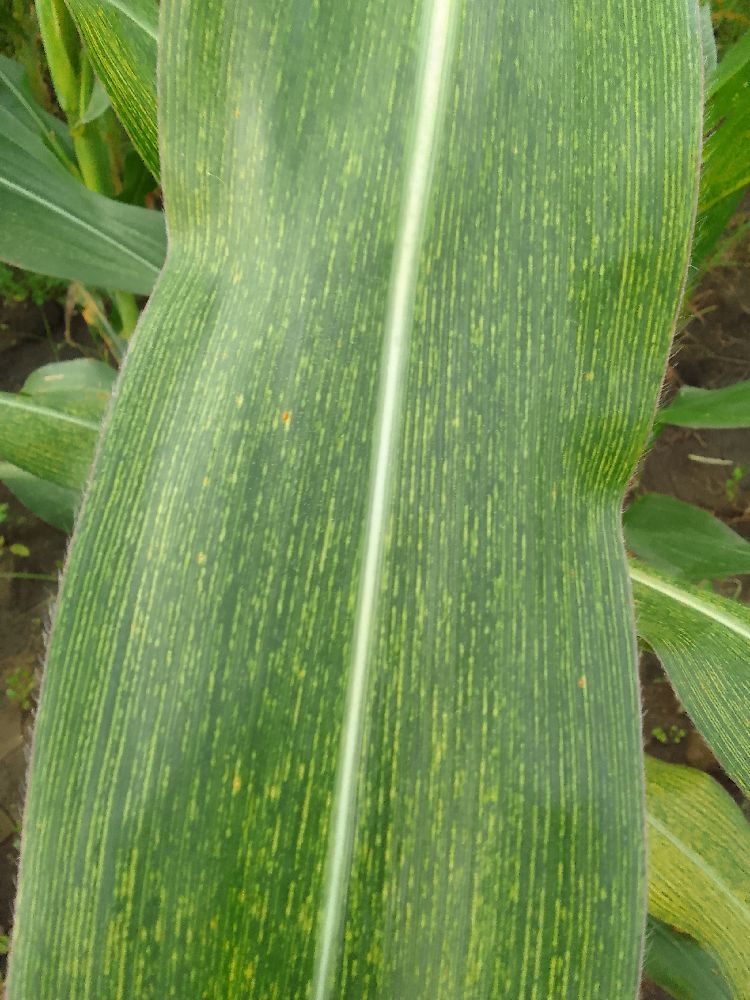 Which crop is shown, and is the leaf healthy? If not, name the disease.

maize, maize streak virus
